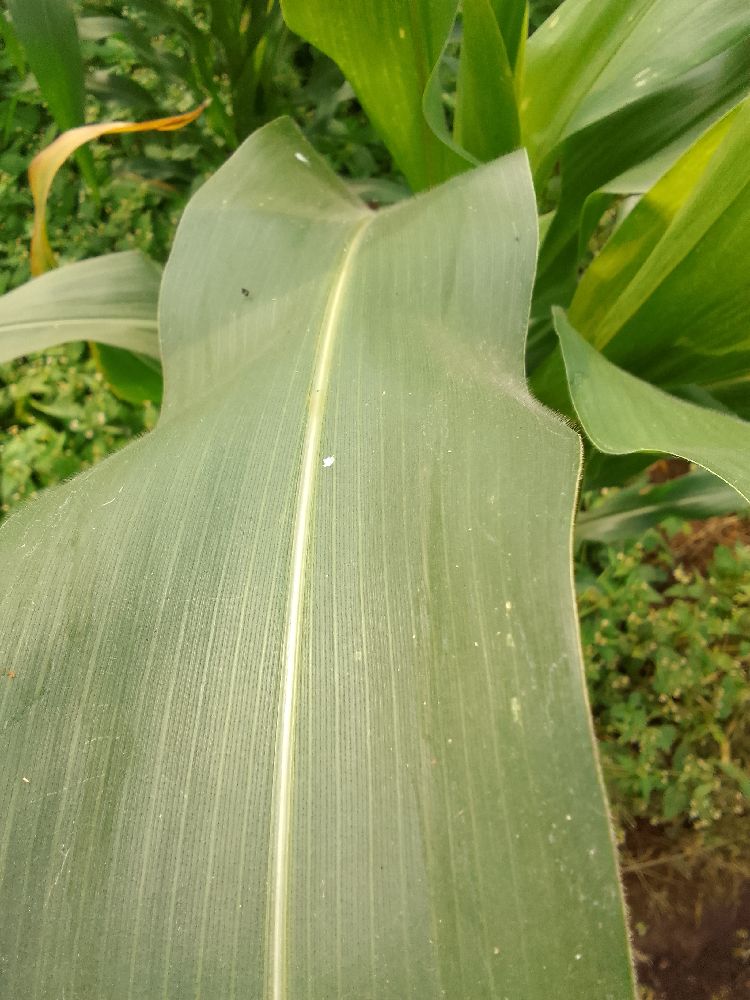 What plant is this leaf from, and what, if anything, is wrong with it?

maize, healthy
